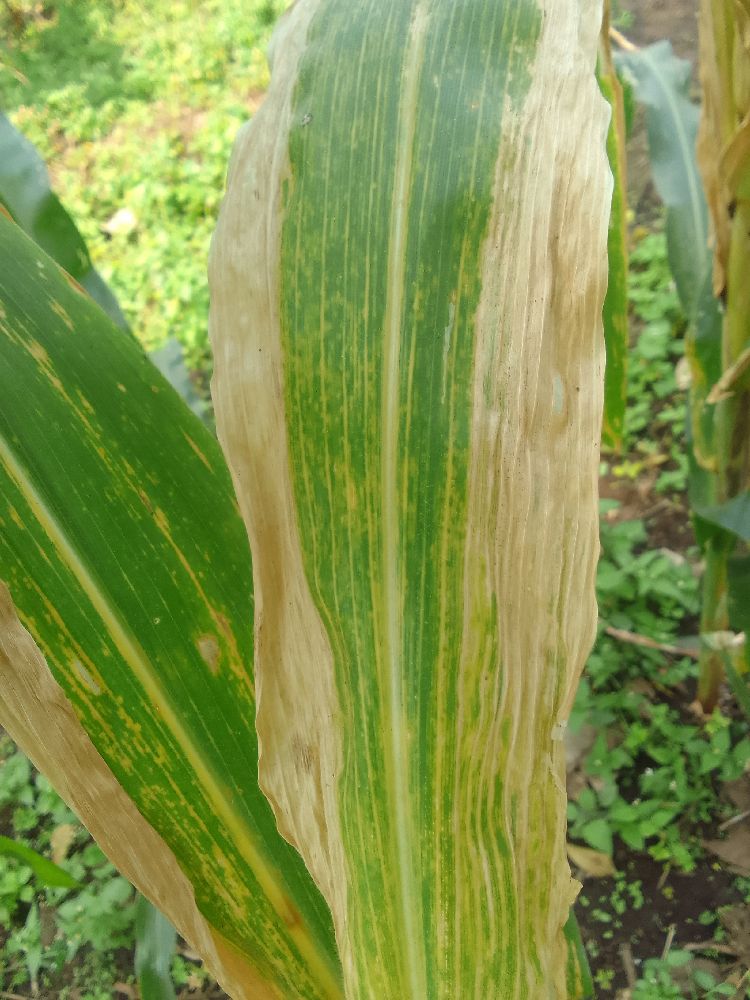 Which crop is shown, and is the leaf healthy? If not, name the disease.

maize, maize lethal necrosis
